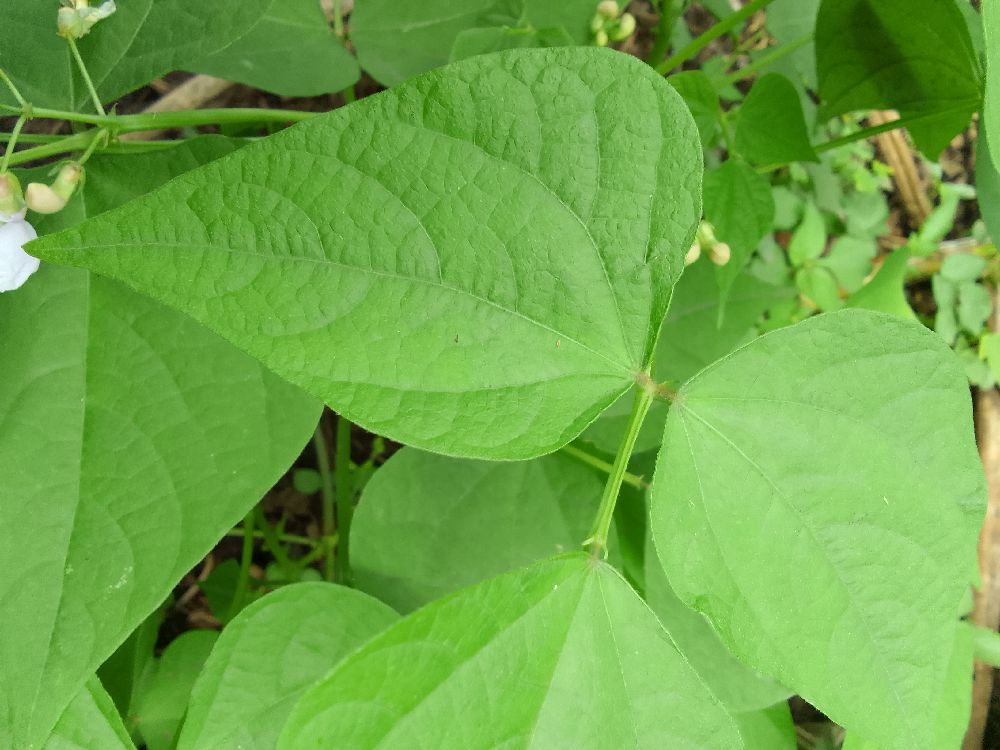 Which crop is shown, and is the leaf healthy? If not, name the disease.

common bean, healthy
